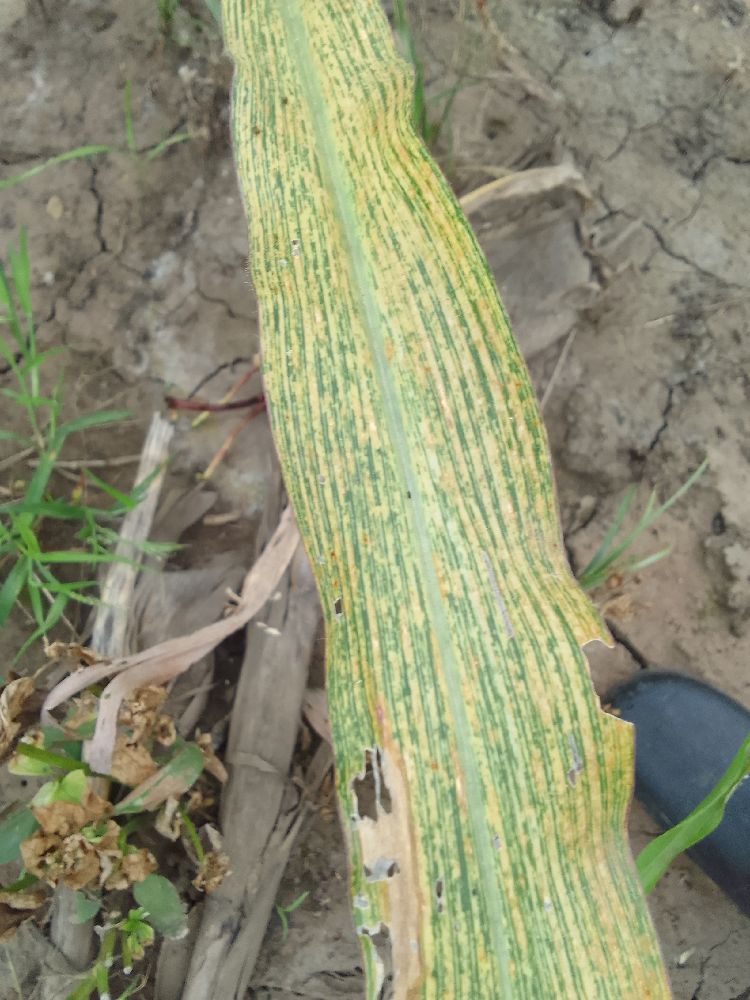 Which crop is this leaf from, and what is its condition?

maize, maize streak virus
